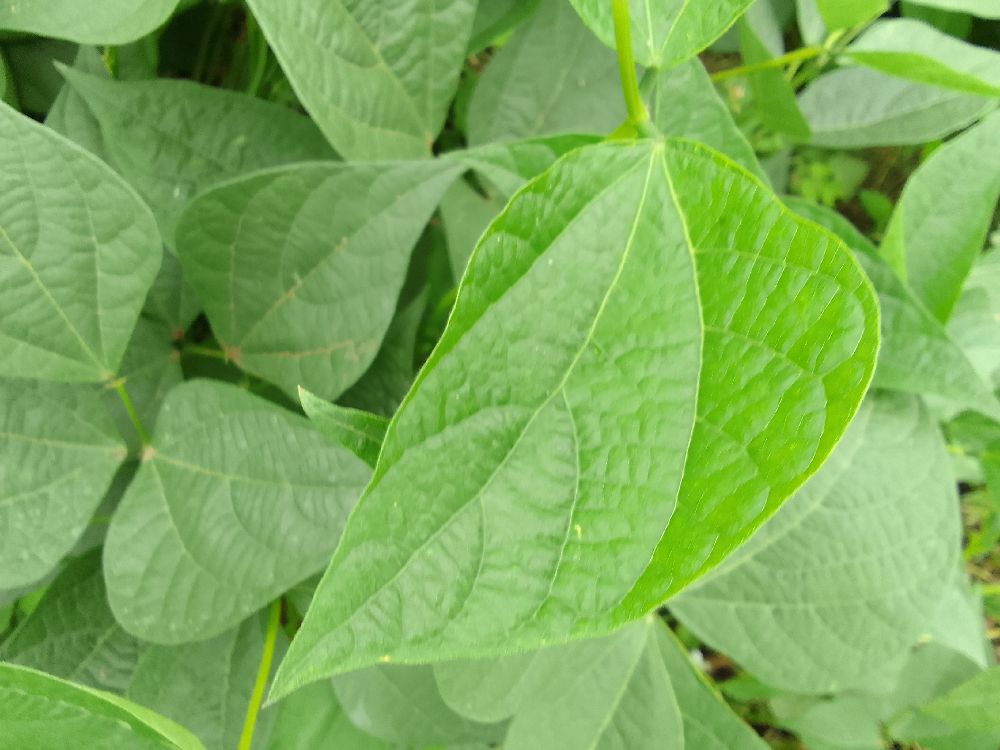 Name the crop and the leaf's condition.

common bean, healthy
